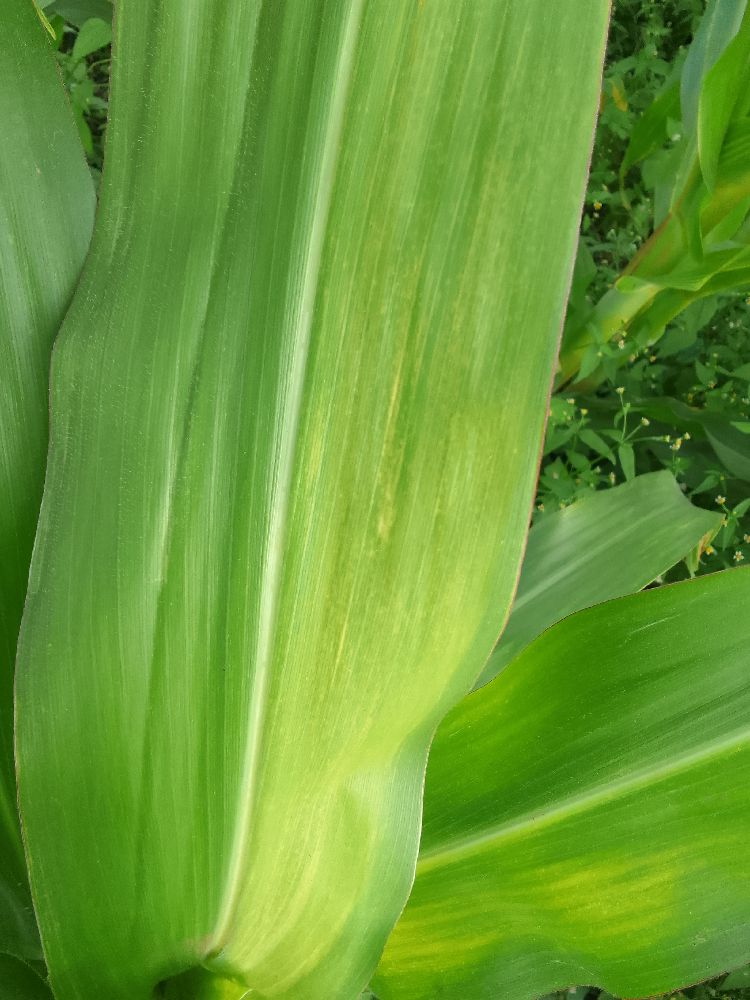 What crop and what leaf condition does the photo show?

maize, maize lethal necrosis
